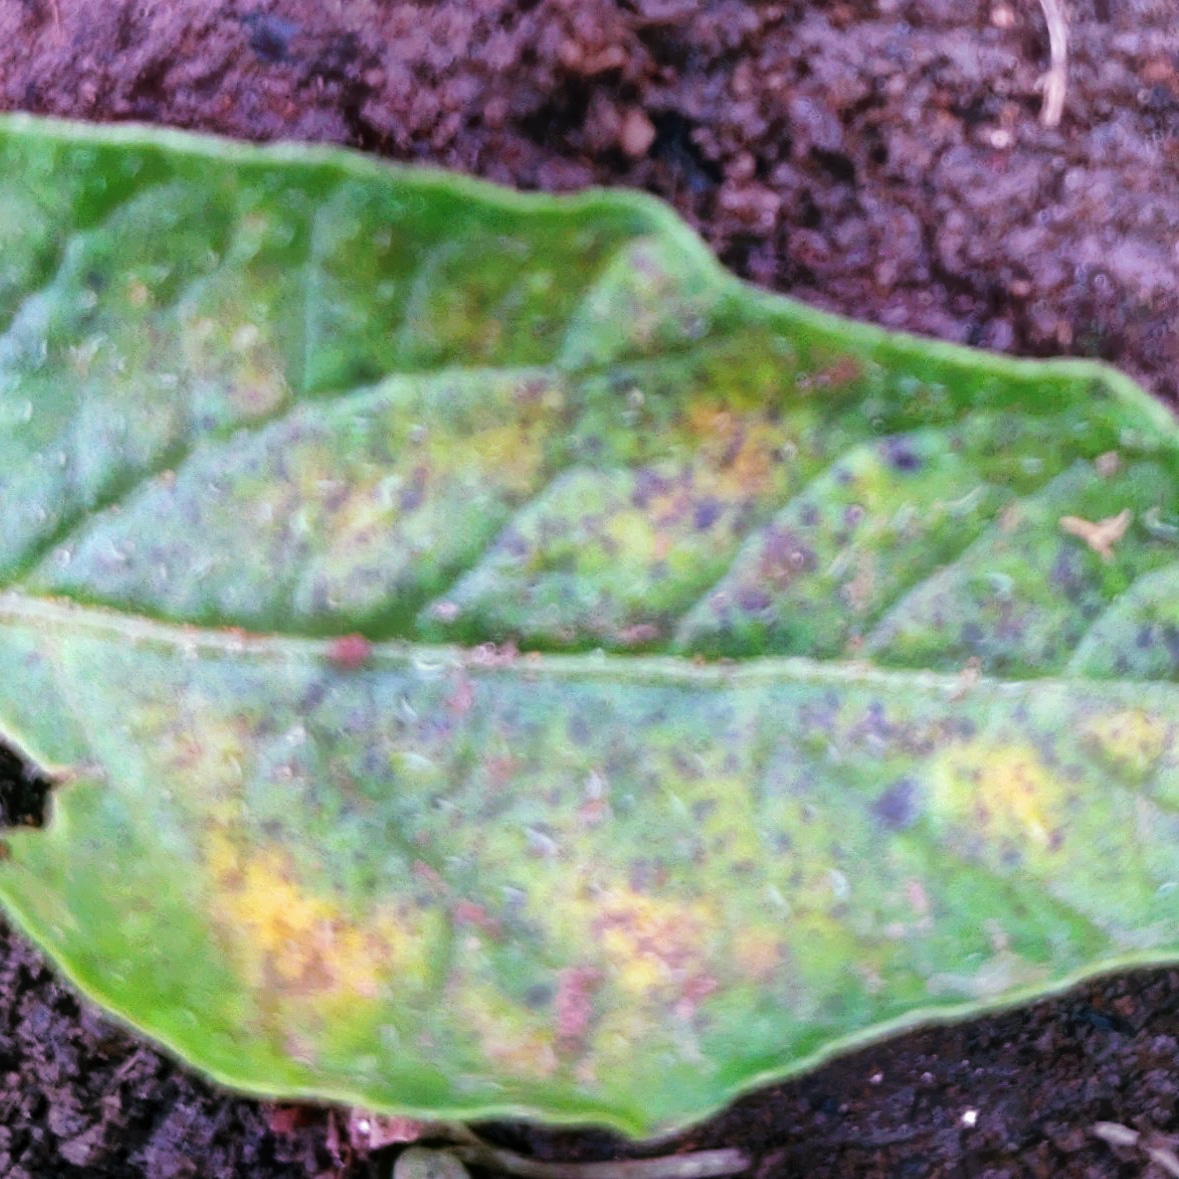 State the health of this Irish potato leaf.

late blight
